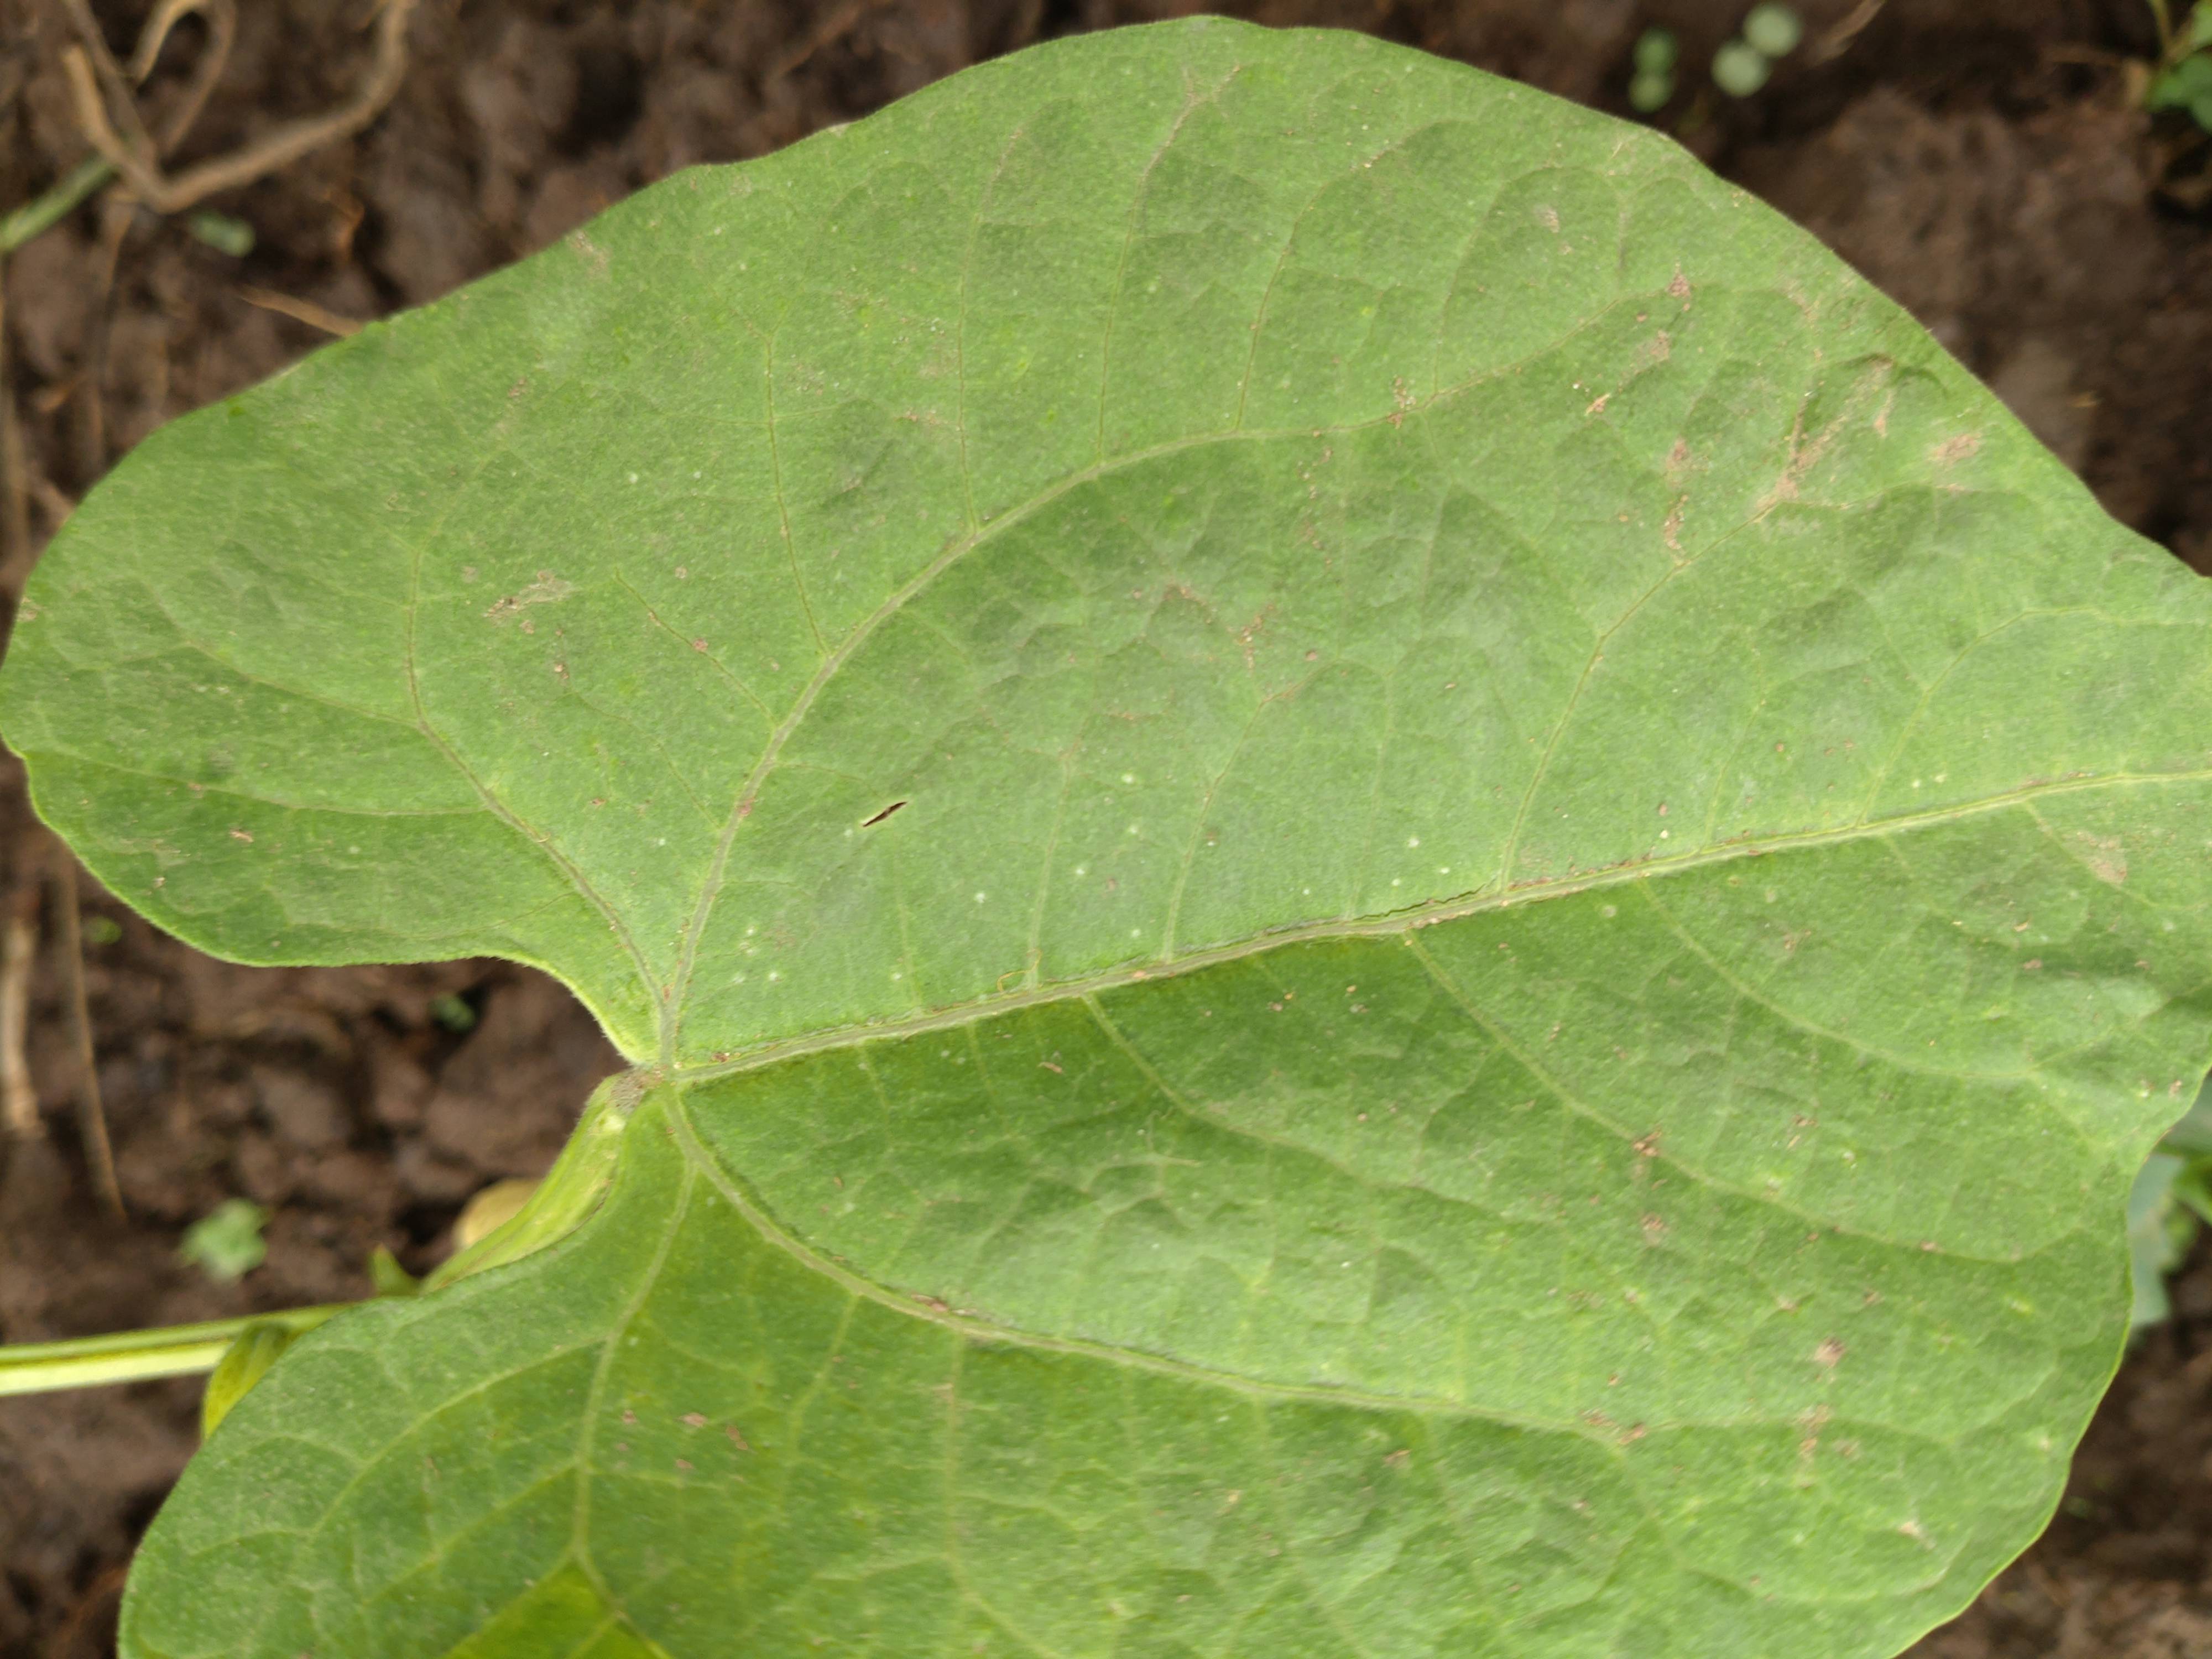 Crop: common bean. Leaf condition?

healthy
